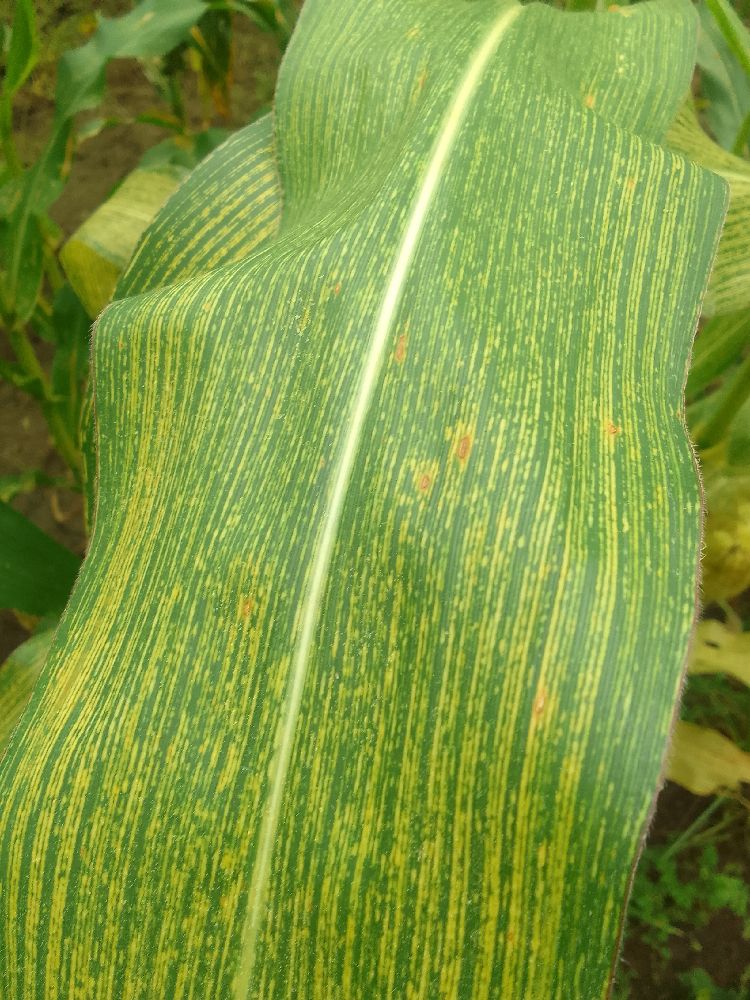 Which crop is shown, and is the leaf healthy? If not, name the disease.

maize, maize streak virus
